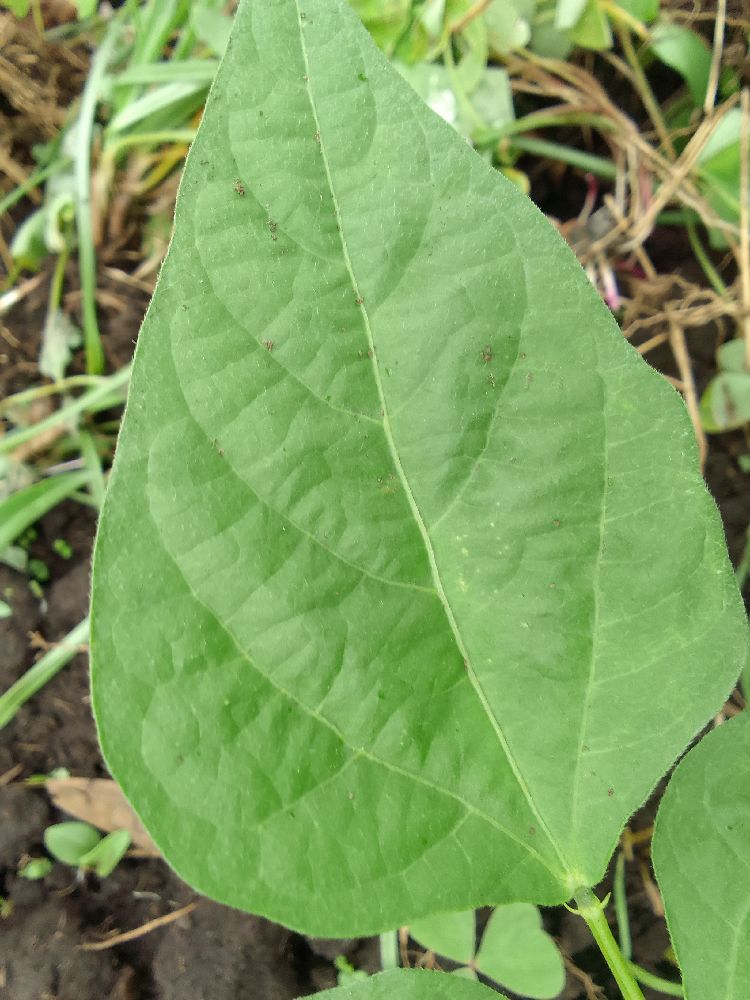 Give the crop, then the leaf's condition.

common bean, healthy
